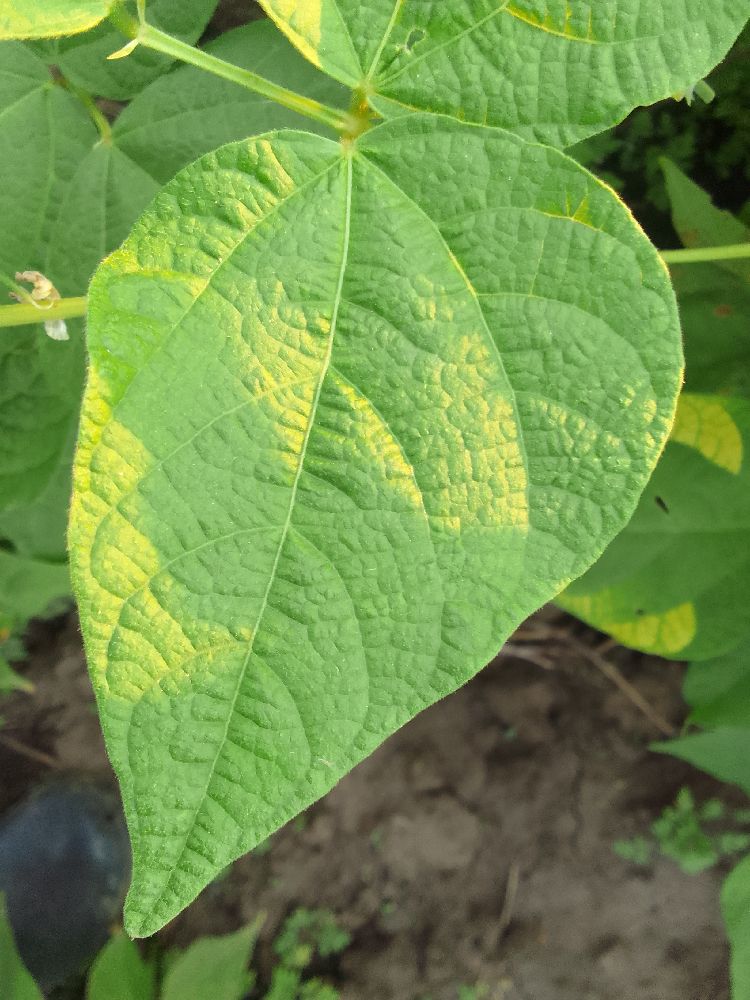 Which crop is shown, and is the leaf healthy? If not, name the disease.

common bean, healthy
